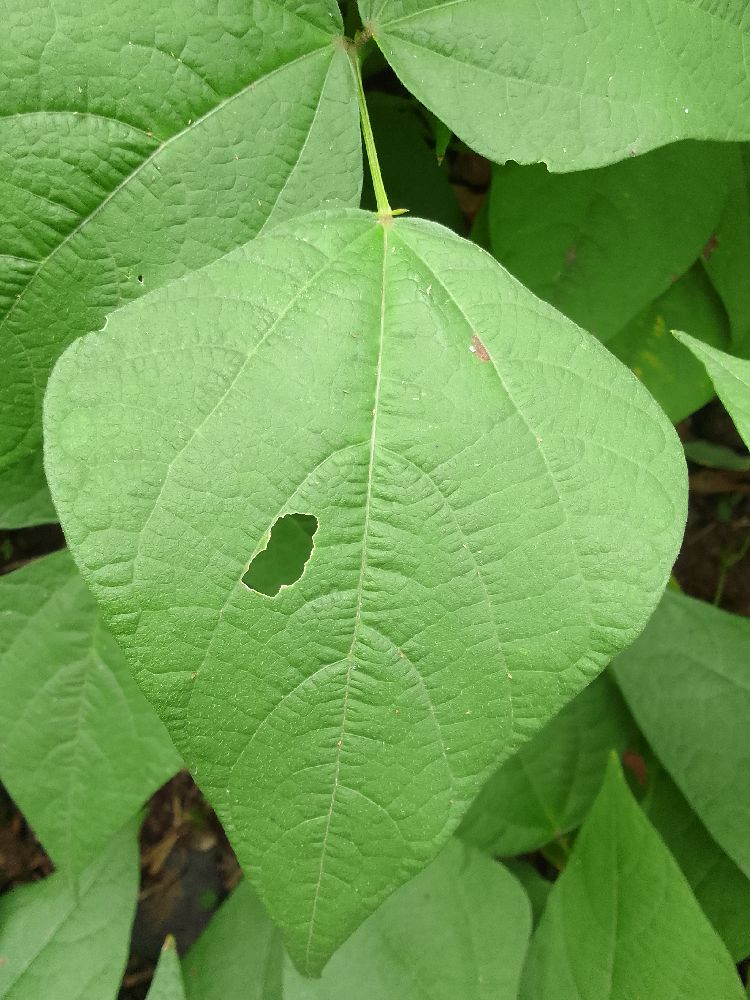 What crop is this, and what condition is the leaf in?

common bean, healthy
